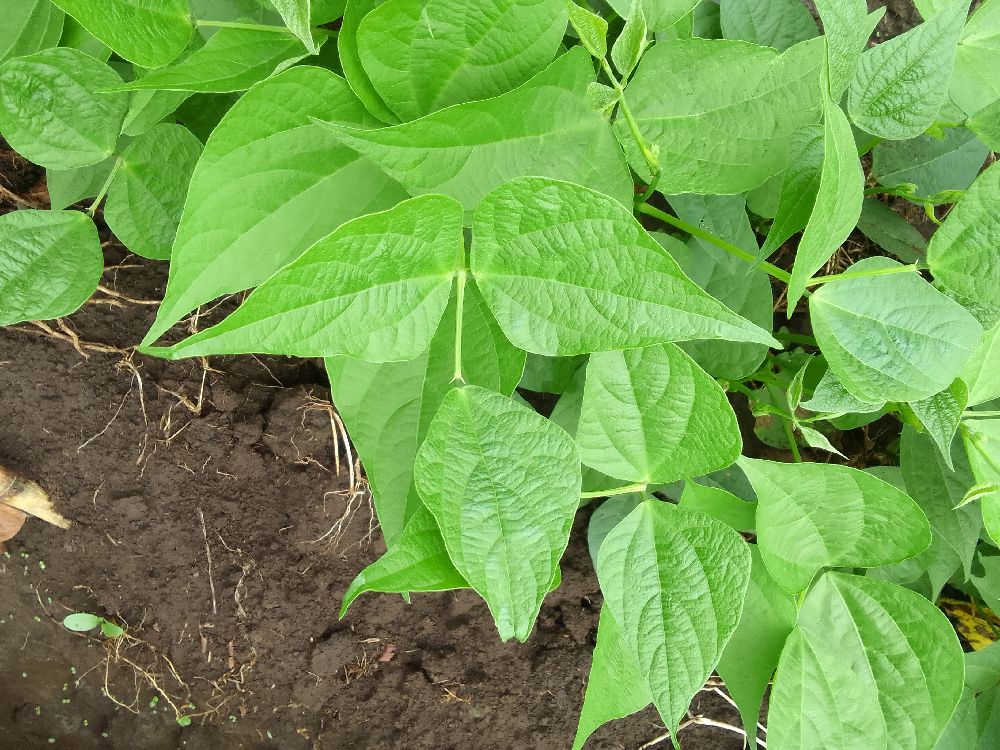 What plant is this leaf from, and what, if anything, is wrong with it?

common bean, healthy
